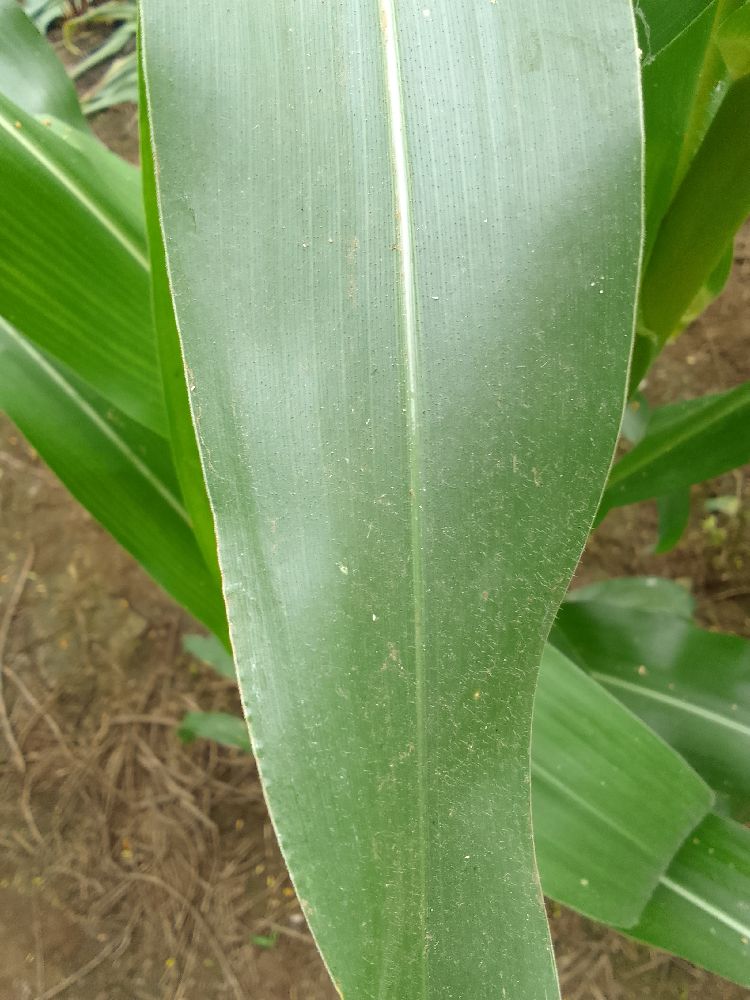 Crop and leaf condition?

maize, healthy
